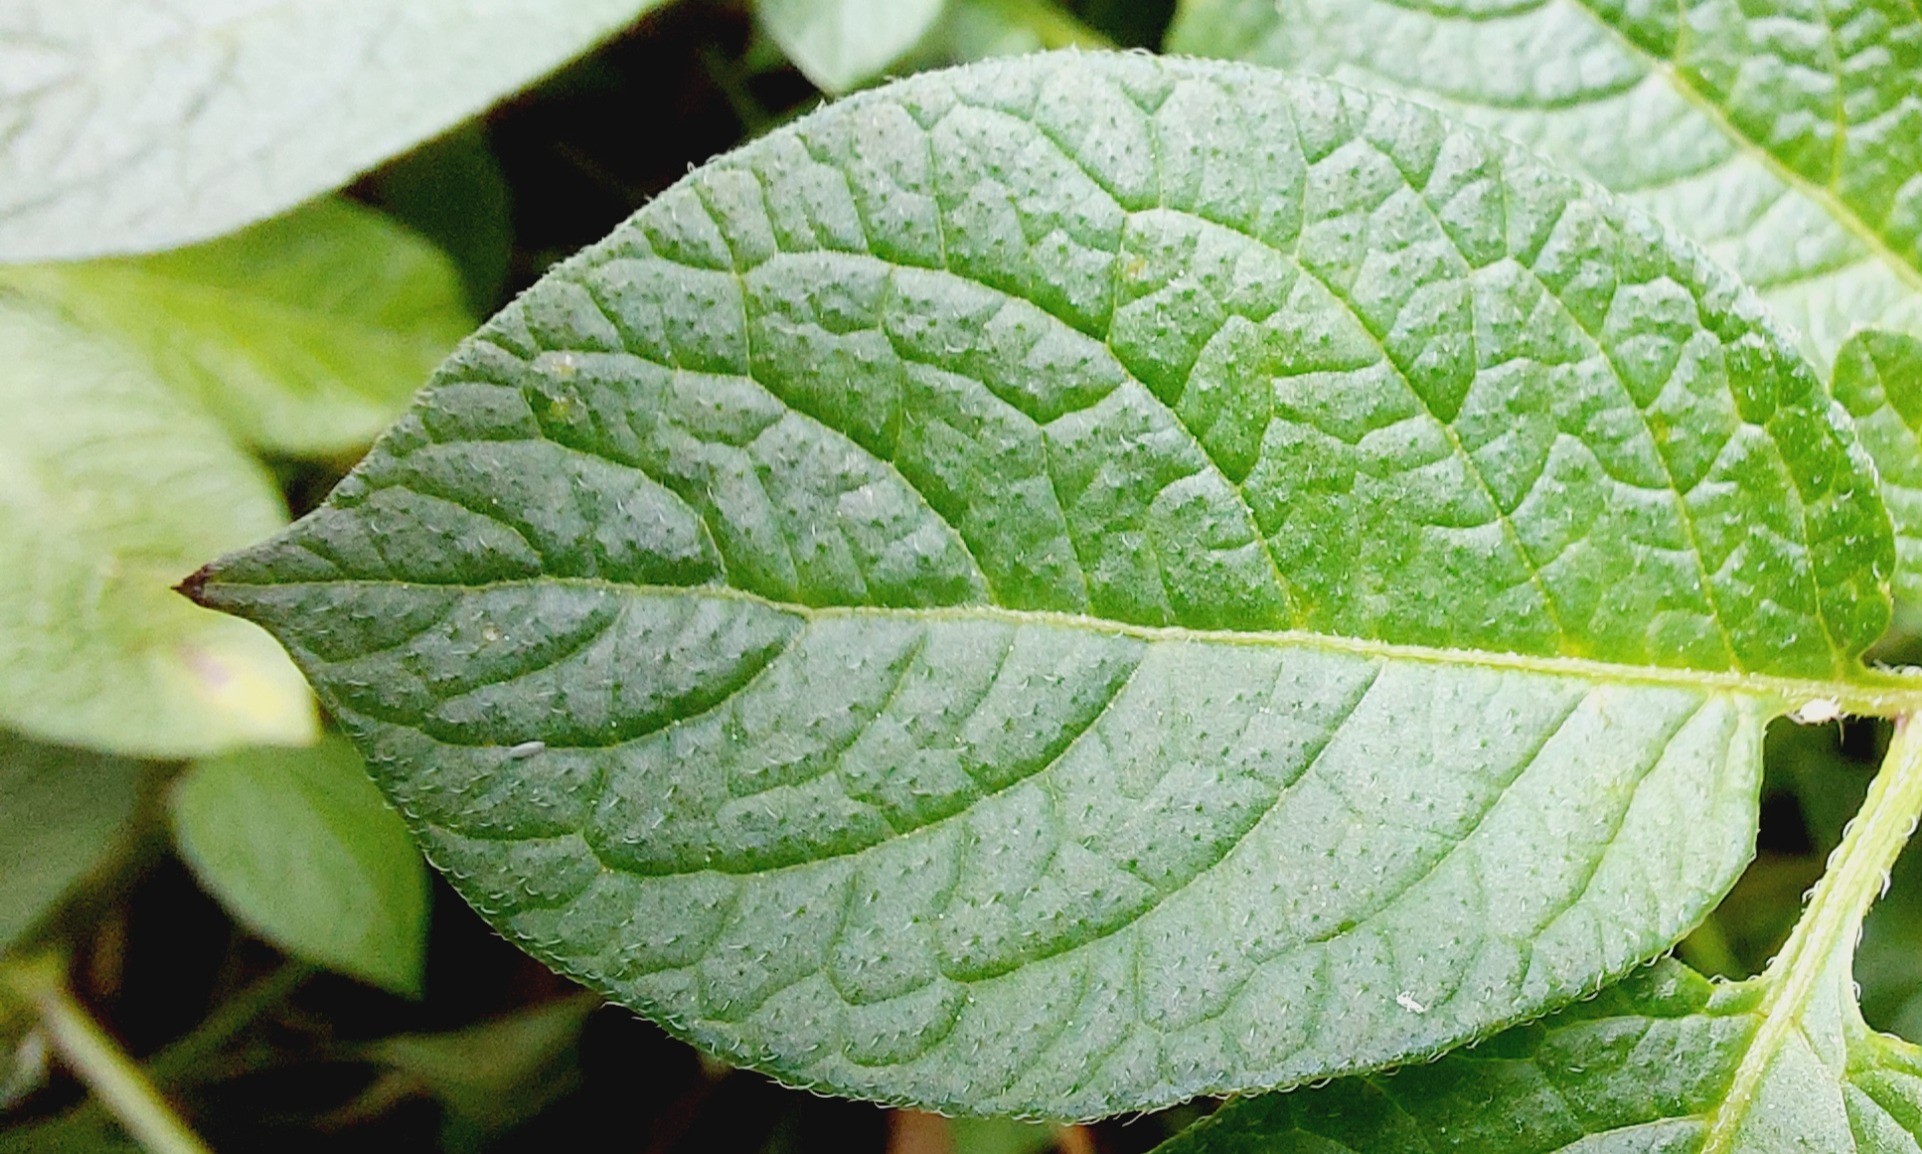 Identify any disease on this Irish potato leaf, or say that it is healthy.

healthy
